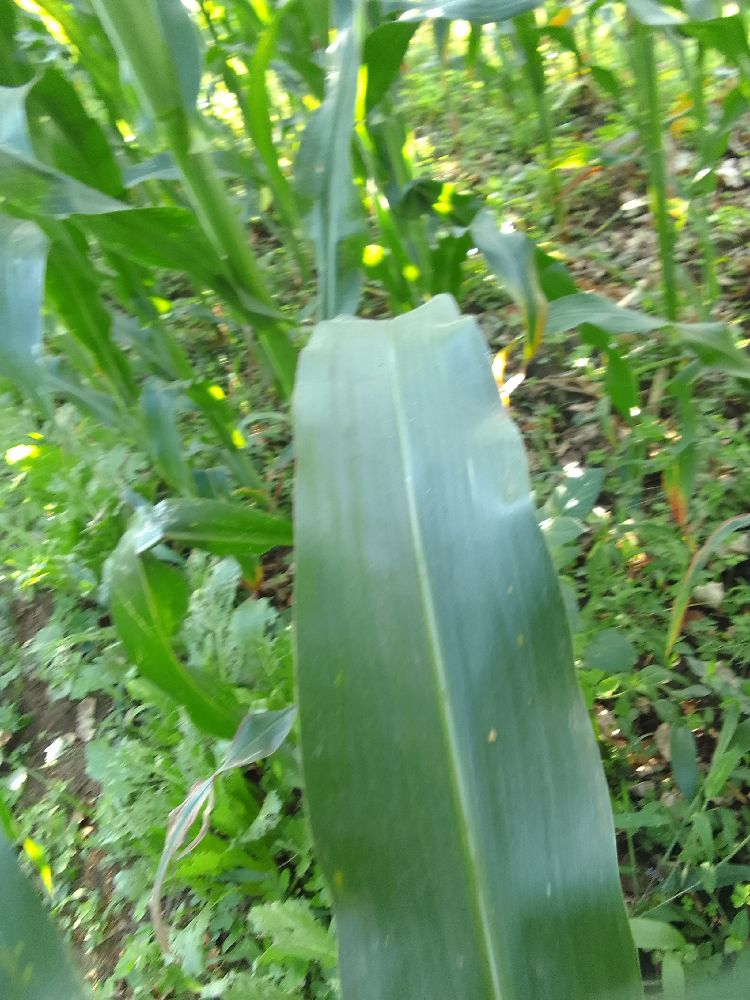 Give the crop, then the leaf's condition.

maize, healthy
